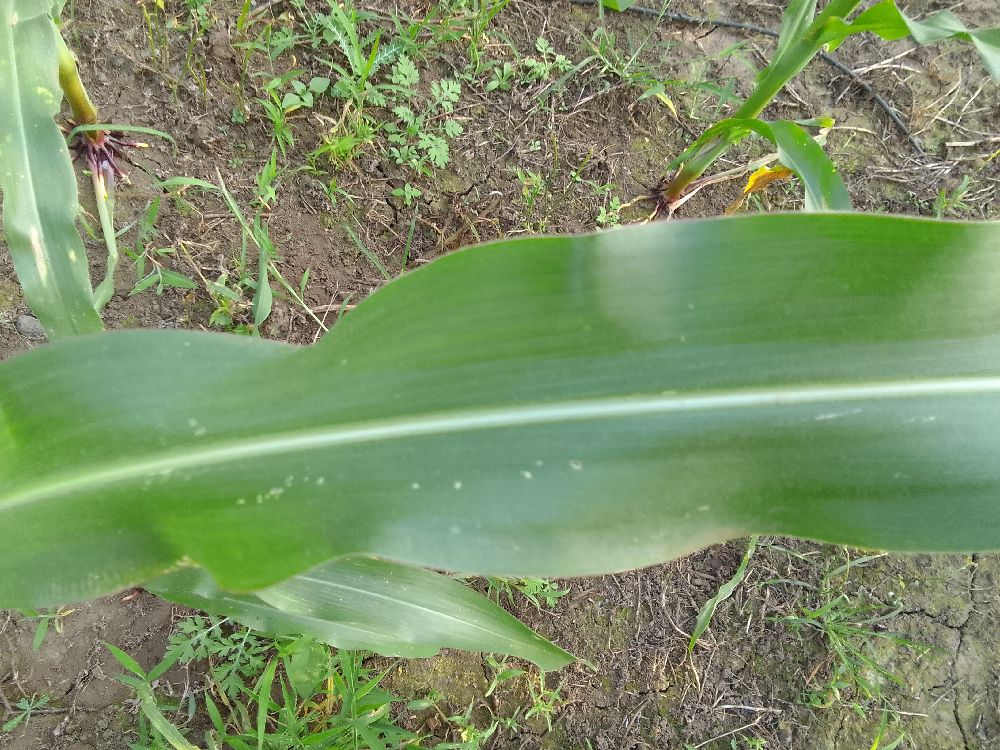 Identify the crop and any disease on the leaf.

maize, healthy
